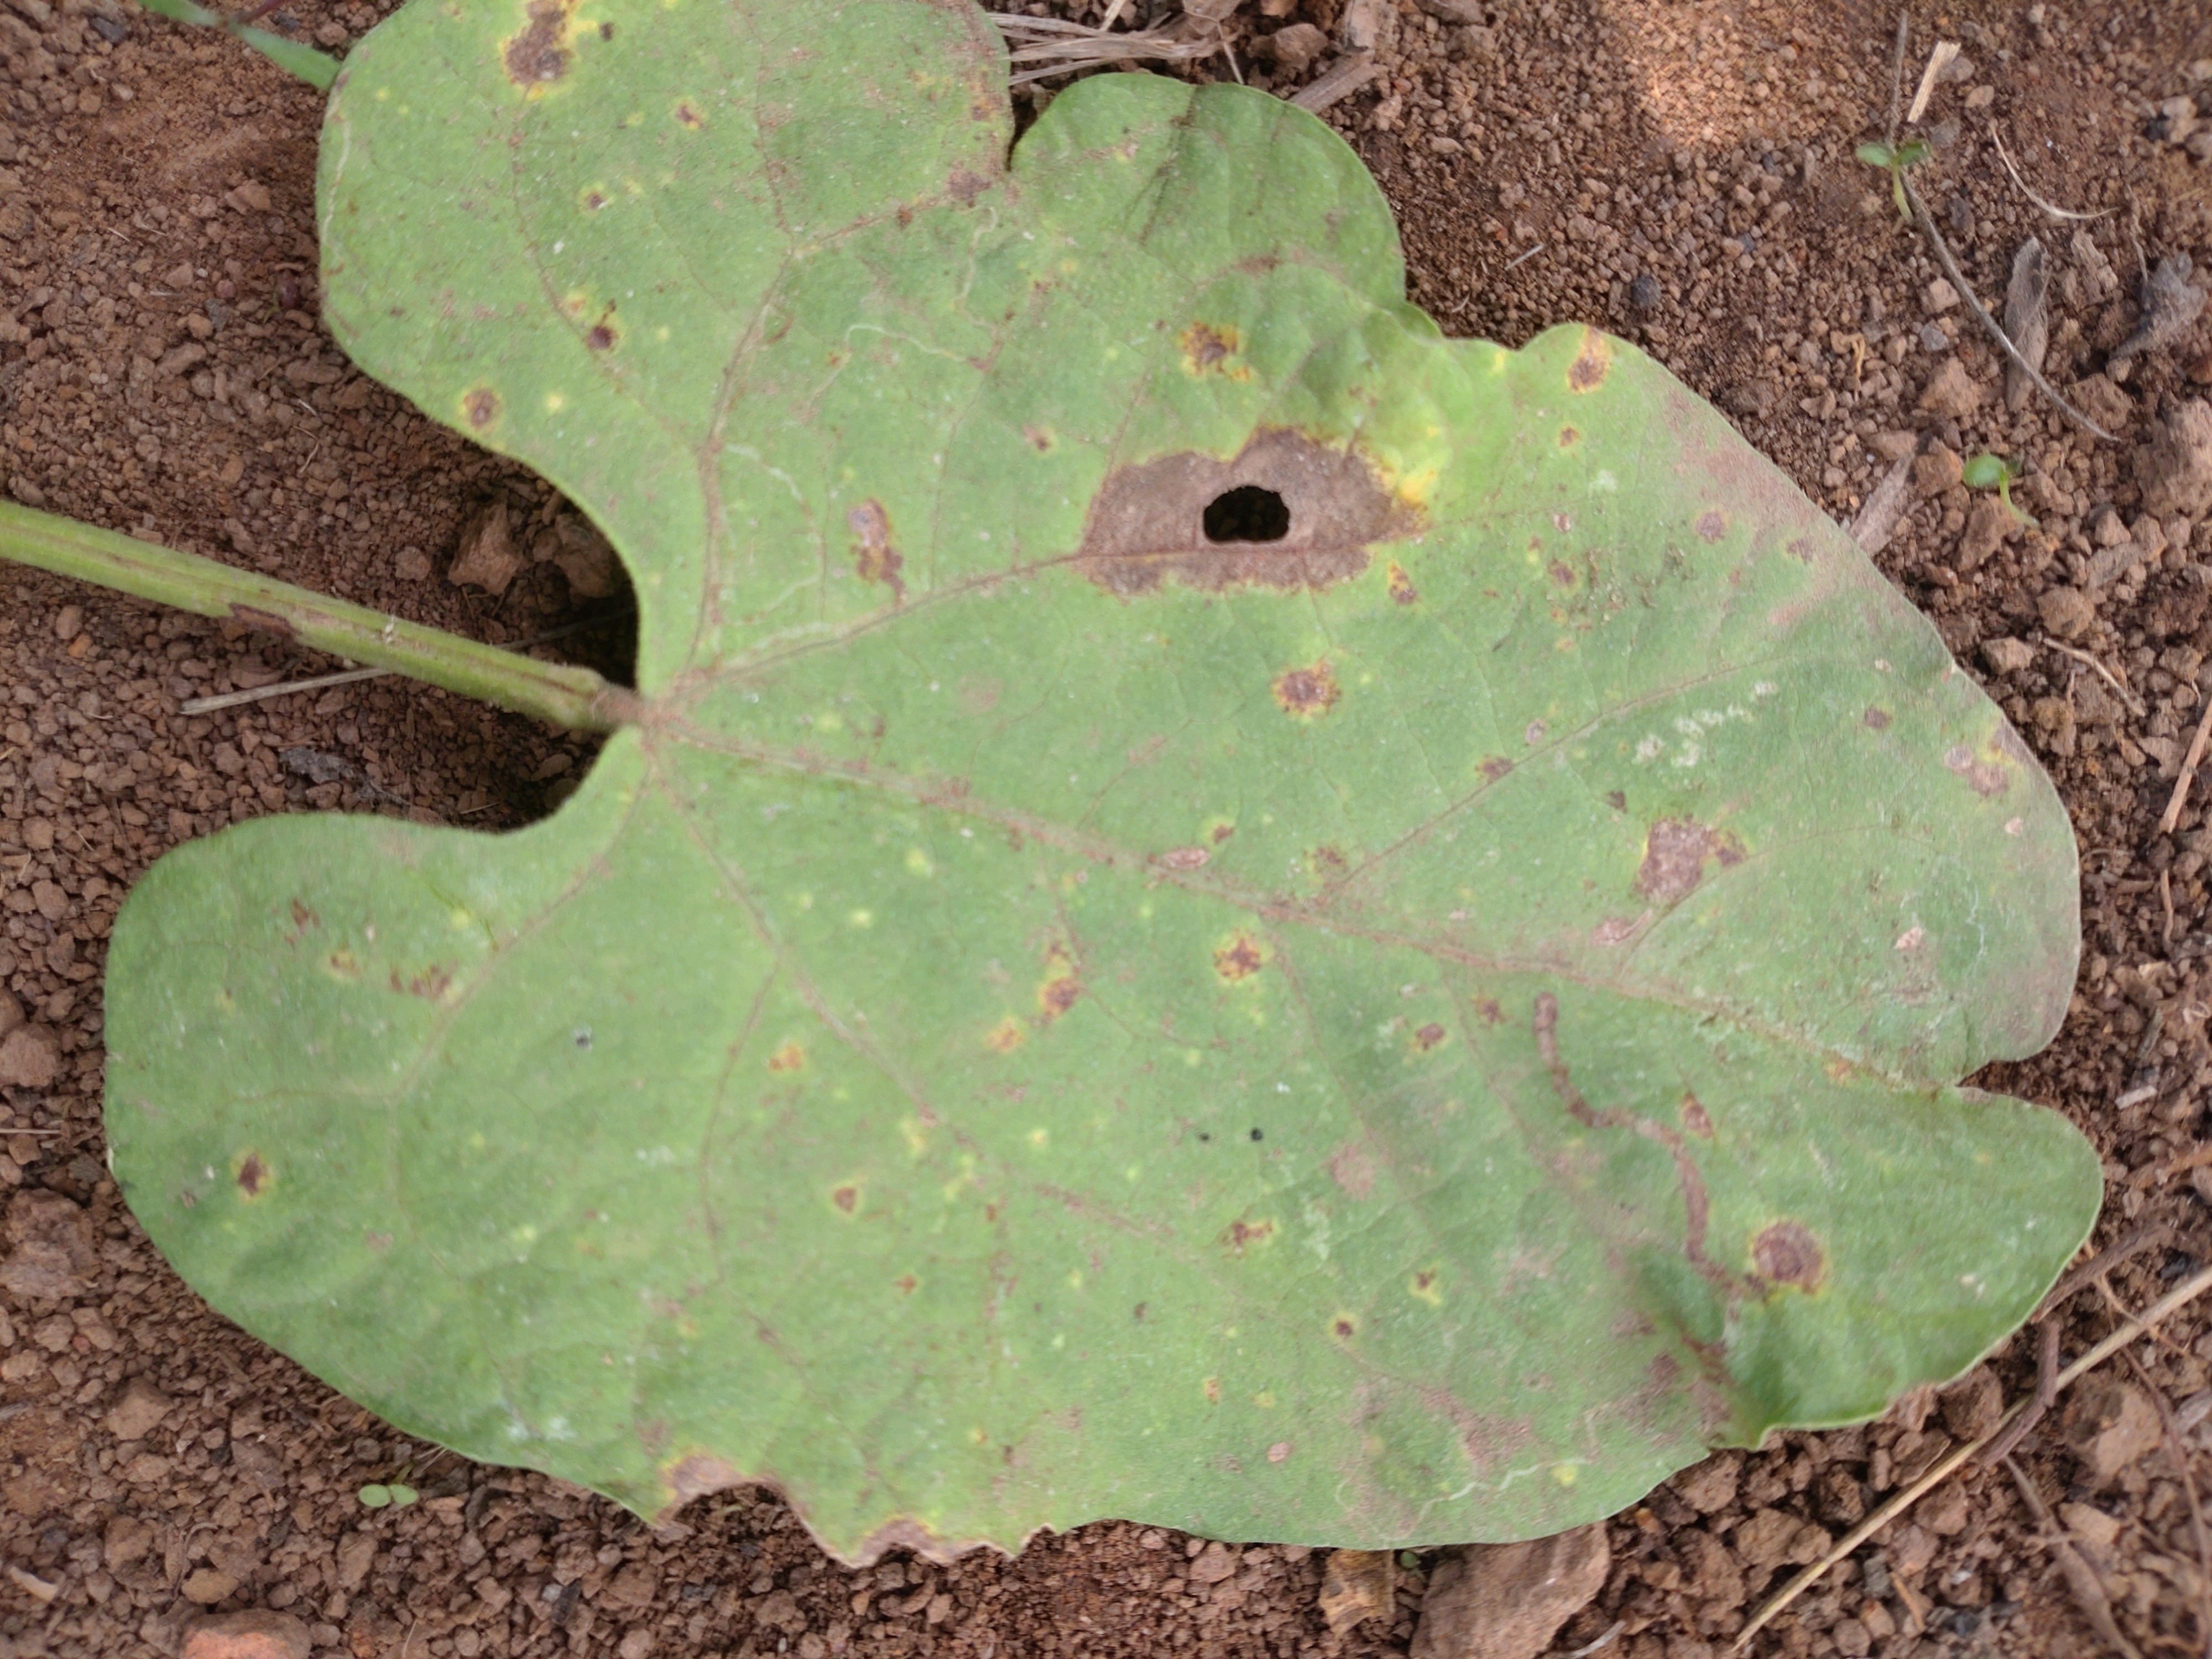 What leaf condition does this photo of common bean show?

rust
